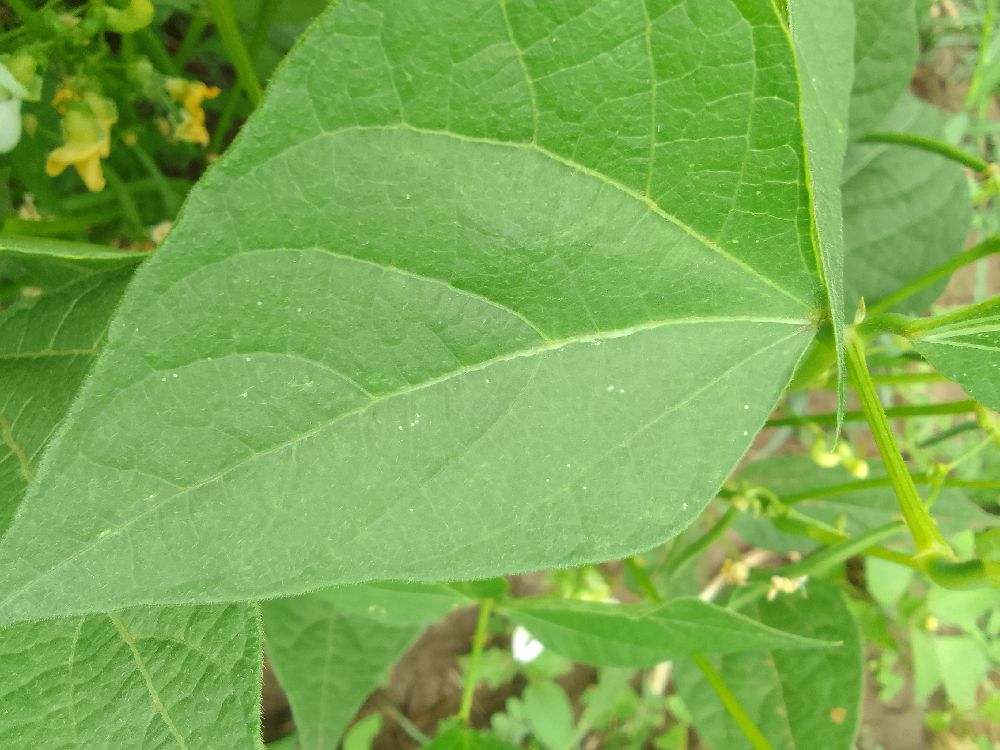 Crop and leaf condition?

common bean, healthy
